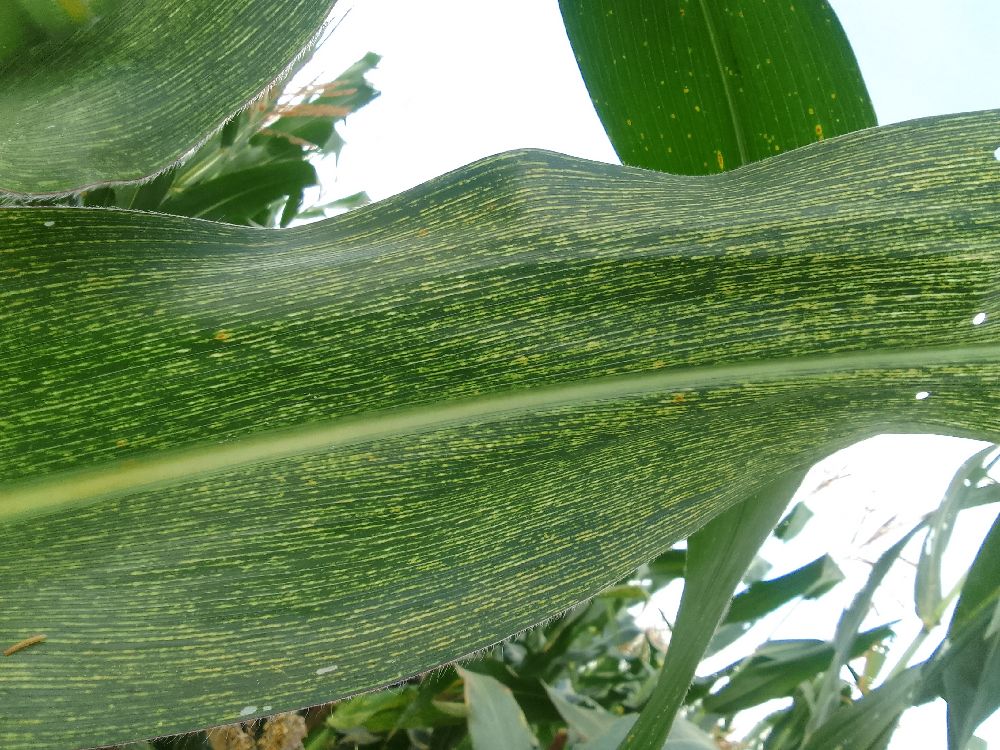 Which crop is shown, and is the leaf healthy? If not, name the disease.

maize, maize streak virus
